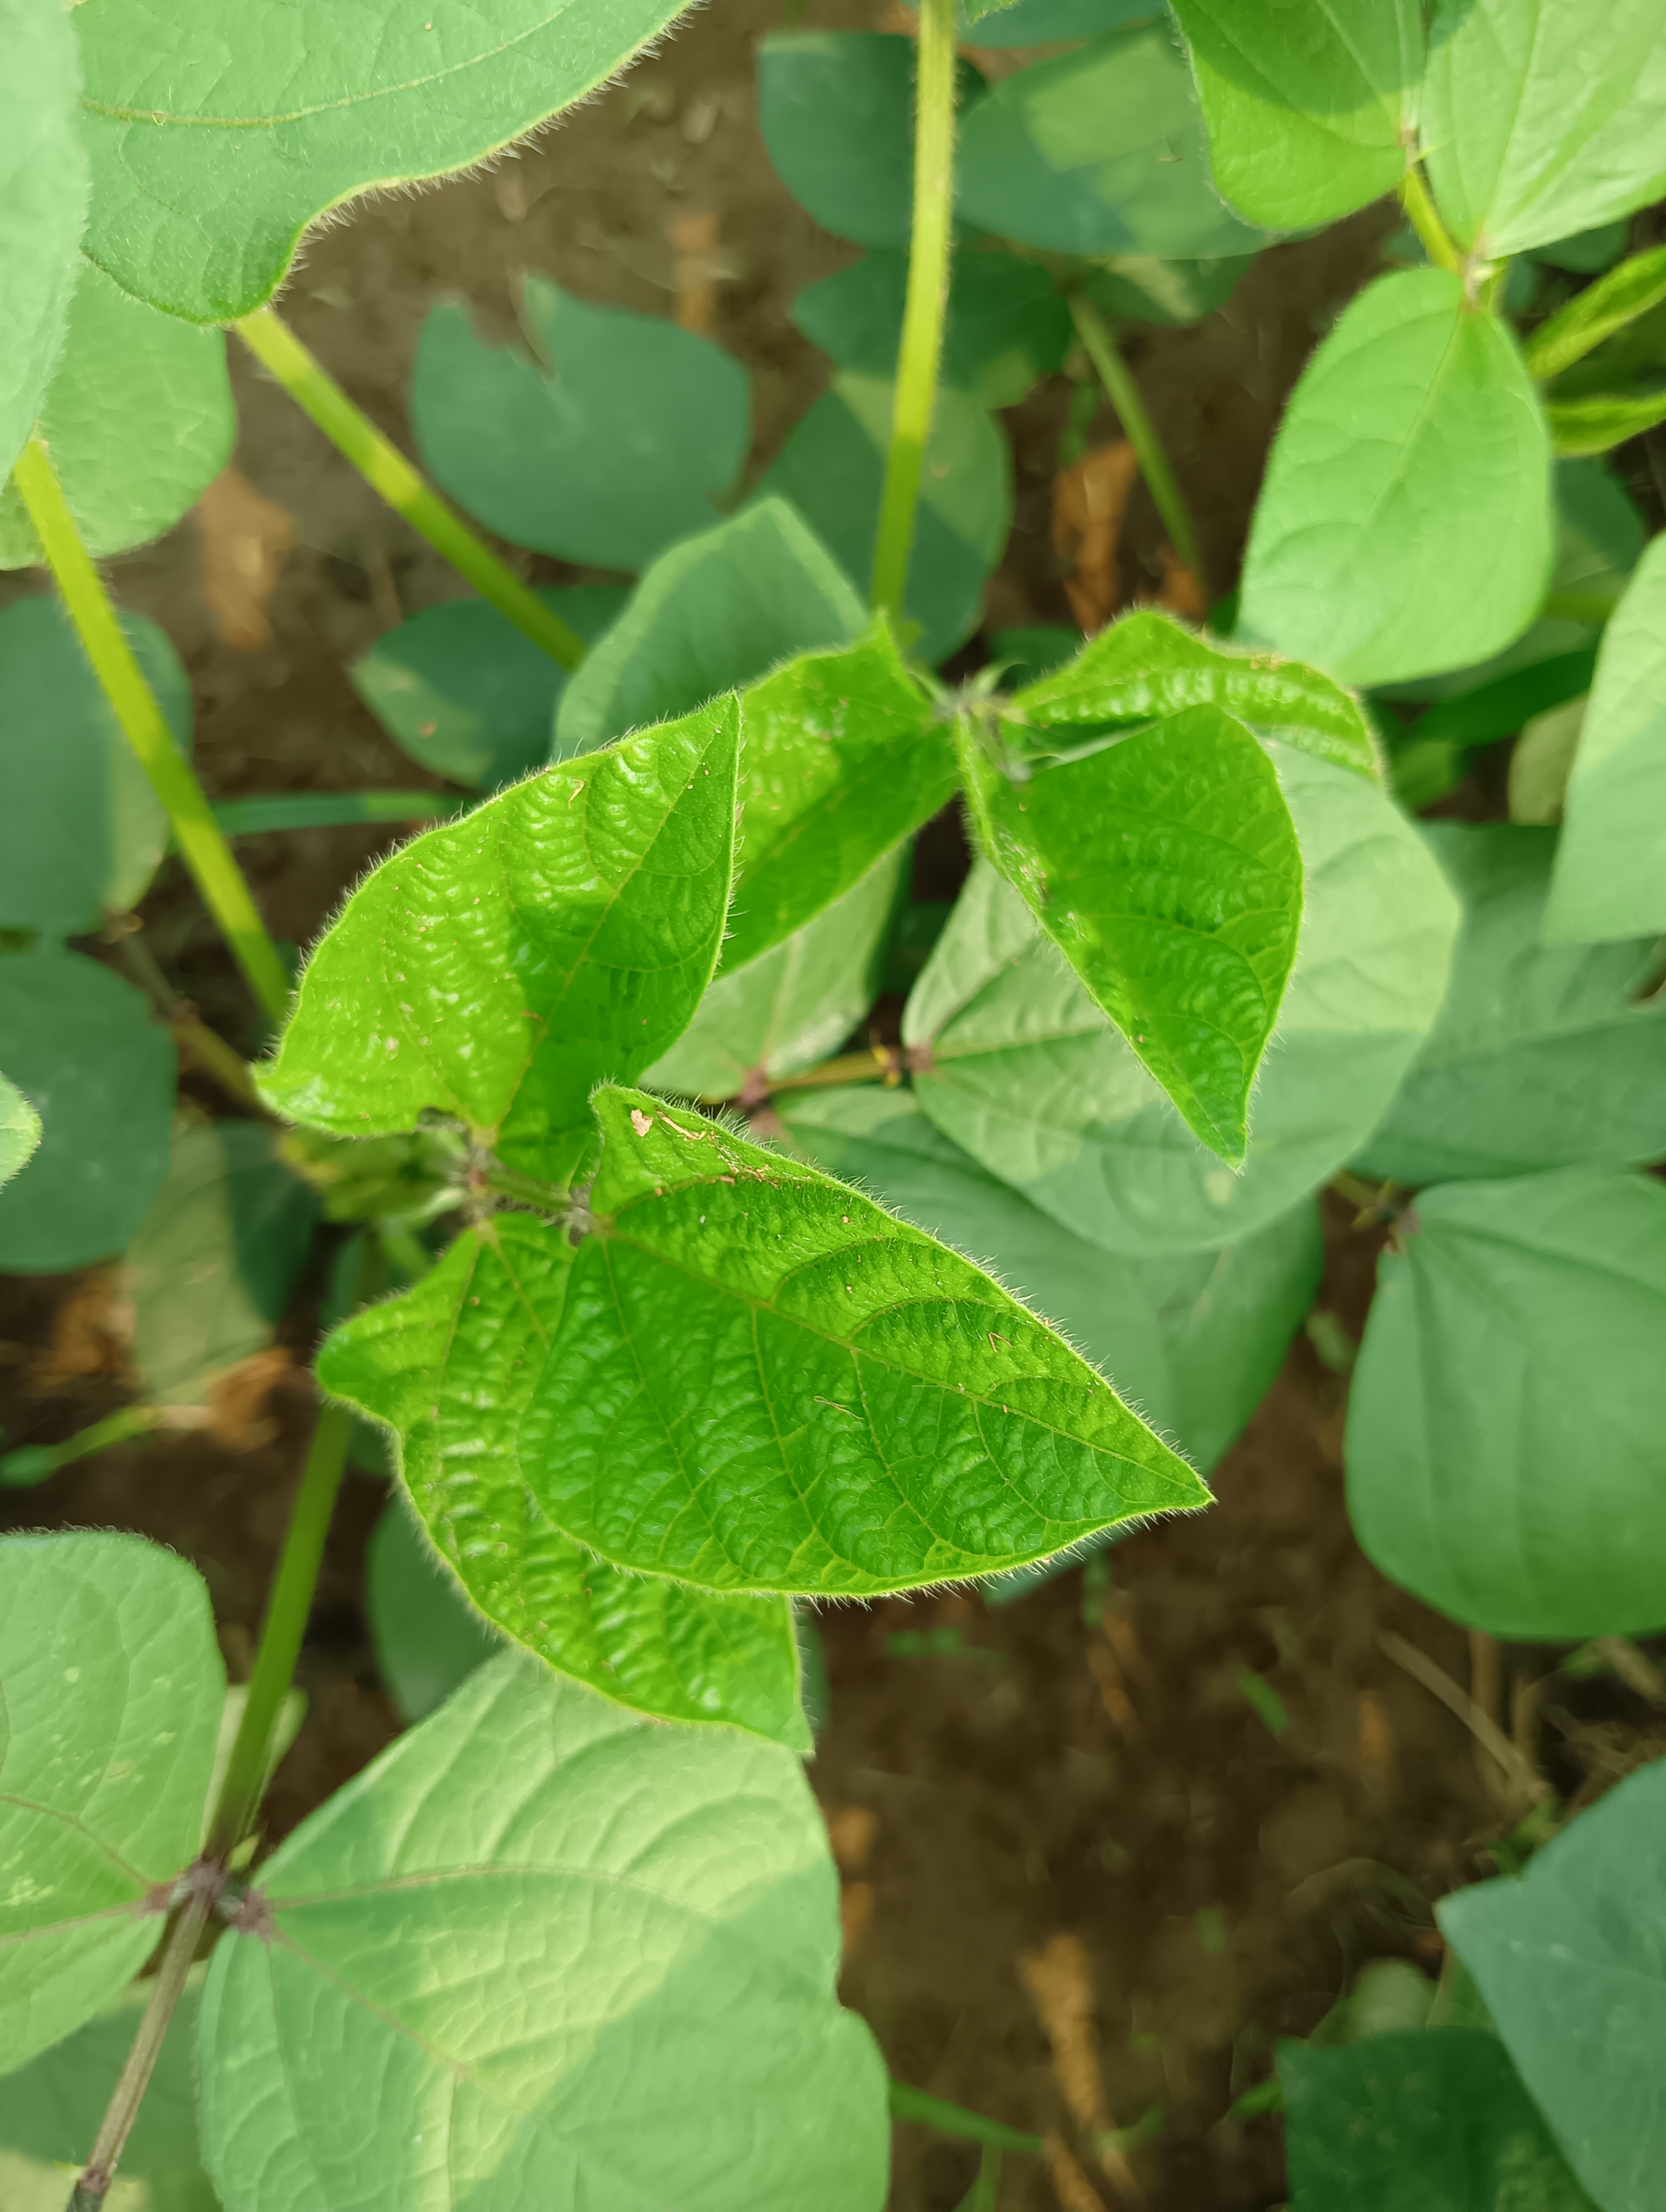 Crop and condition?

mungbean, healthy
